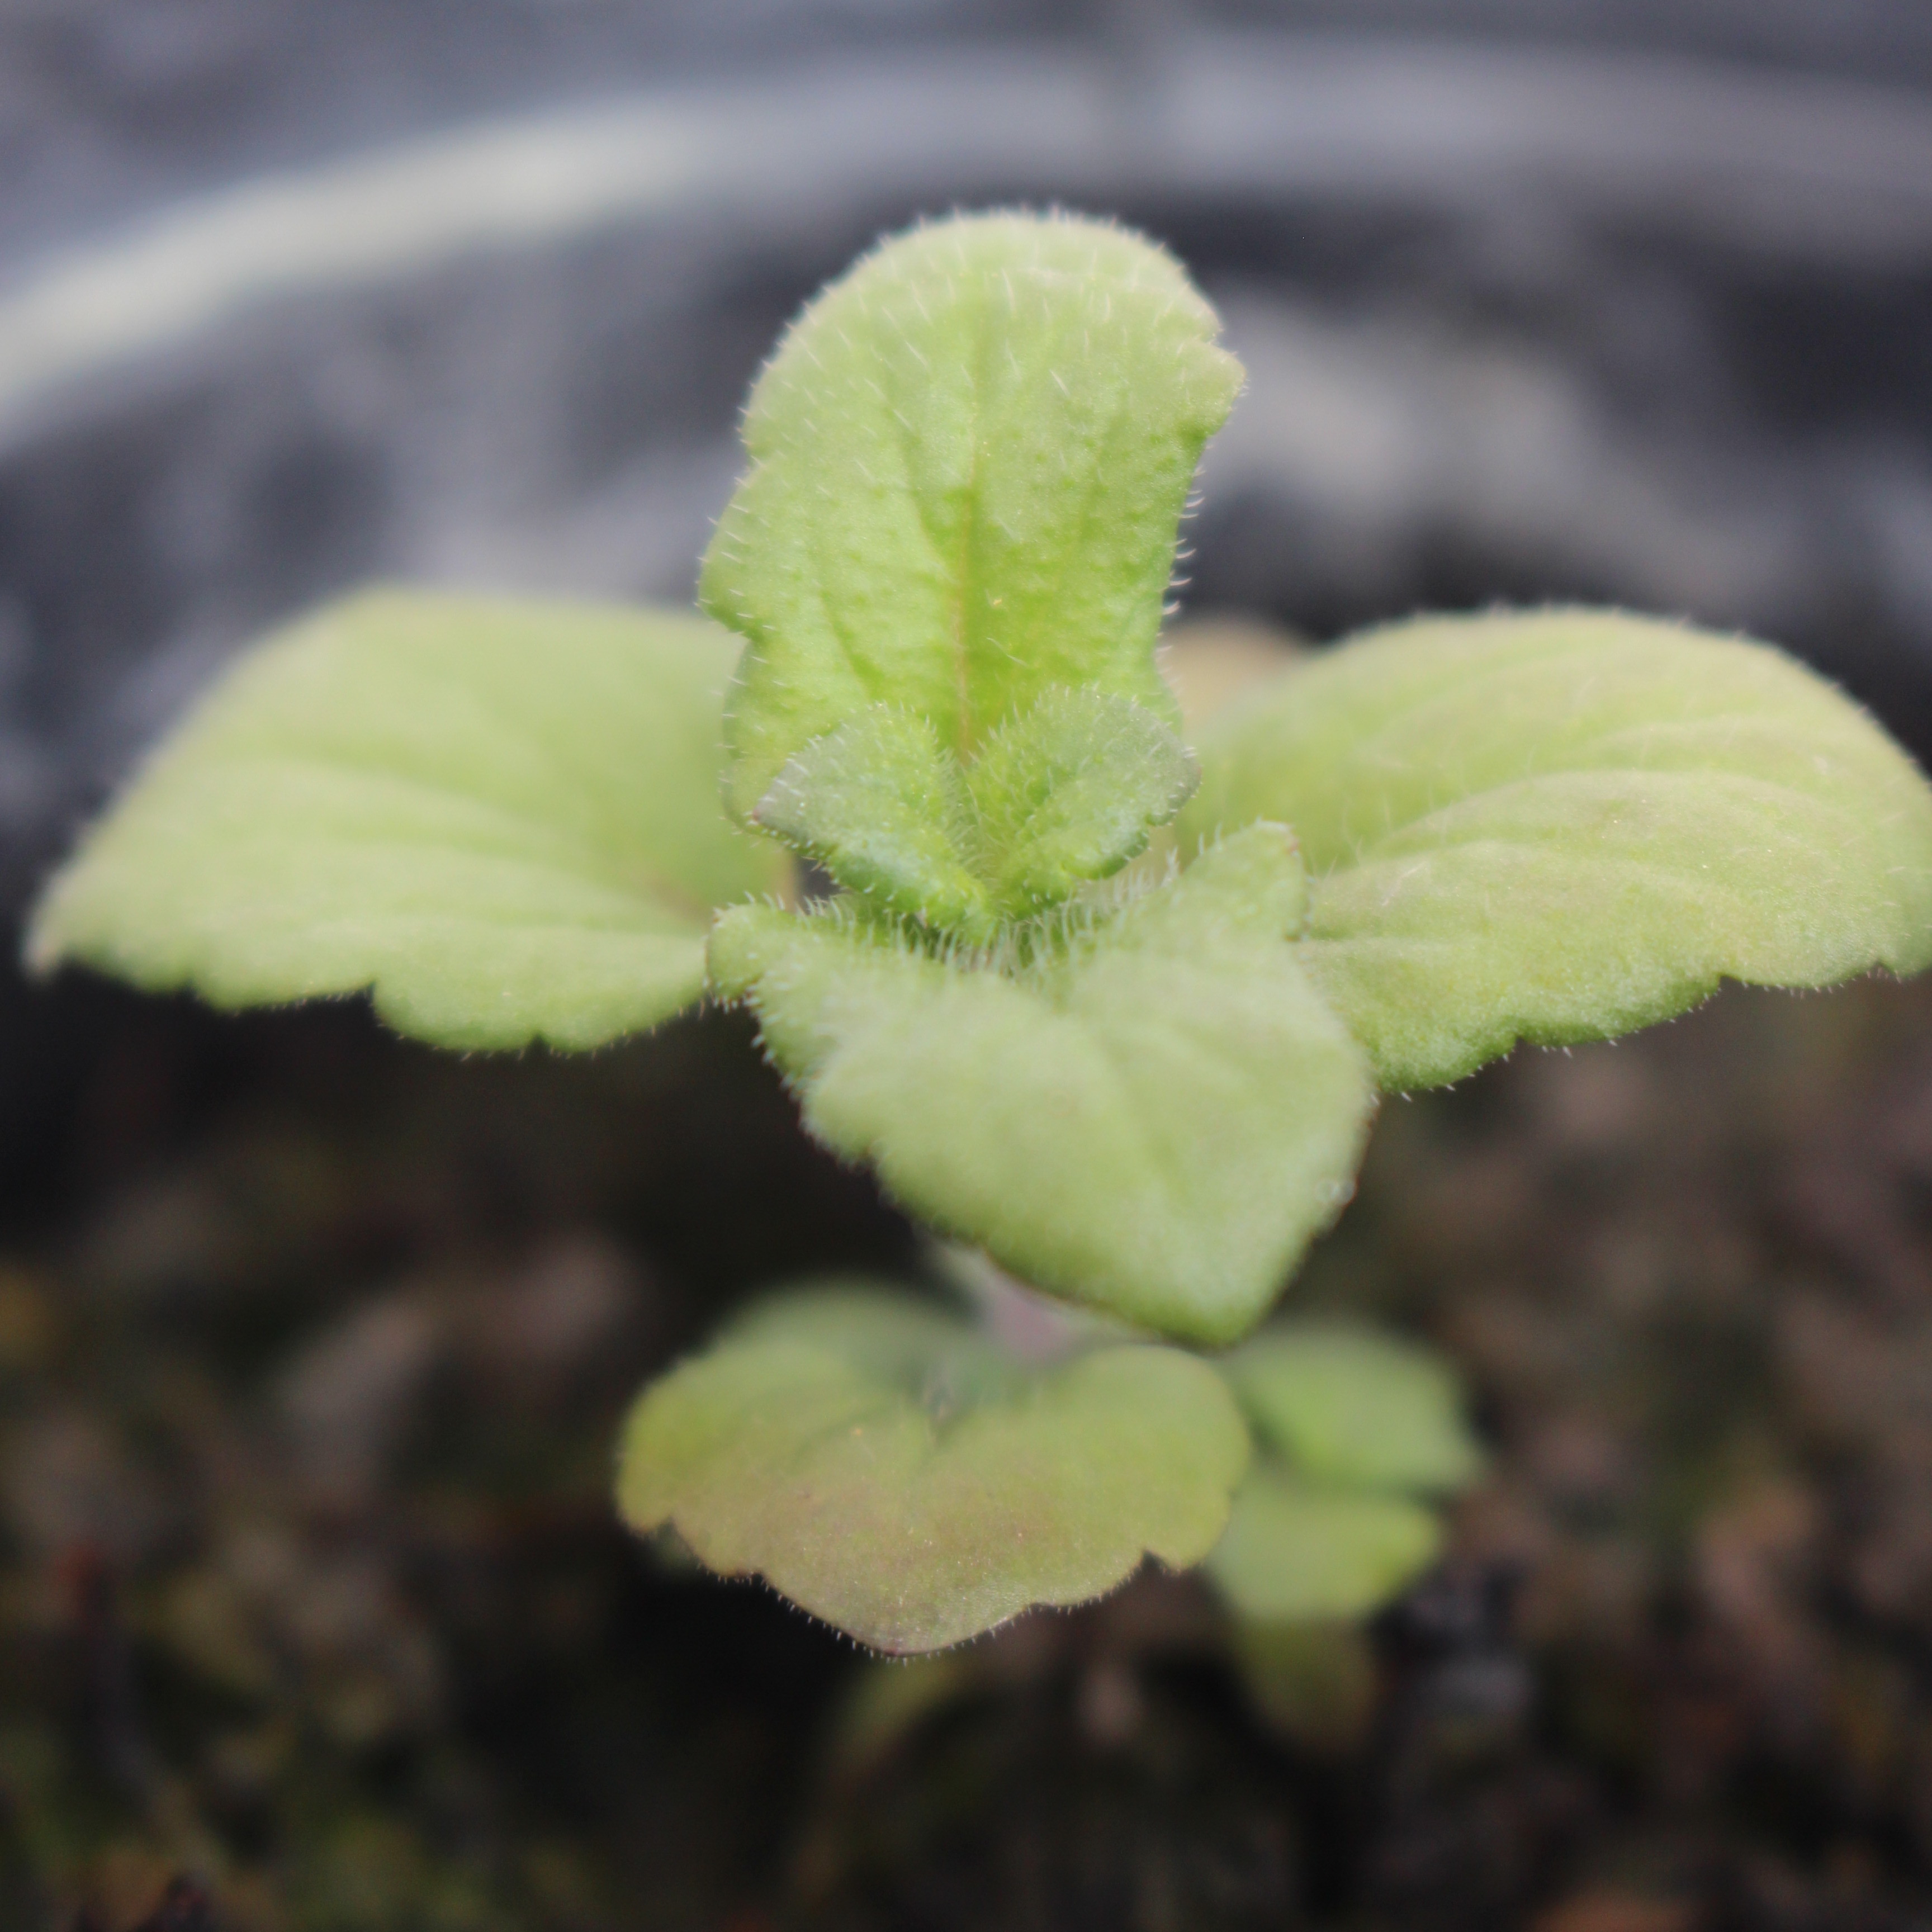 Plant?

Veronica persica
